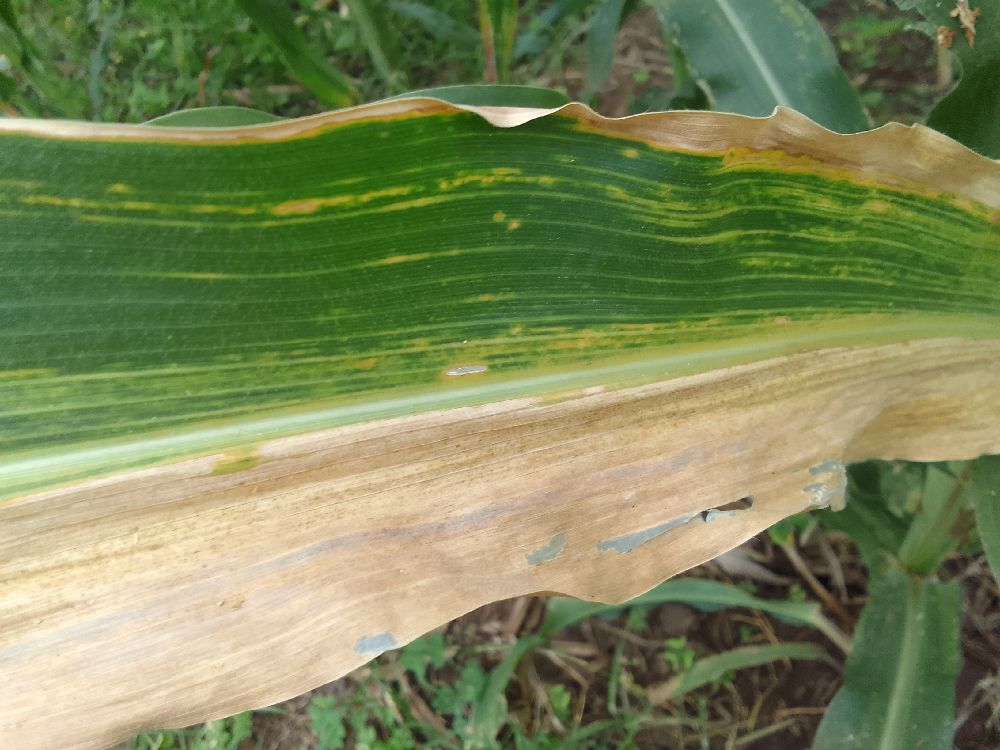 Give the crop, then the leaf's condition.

maize, maize lethal necrosis
